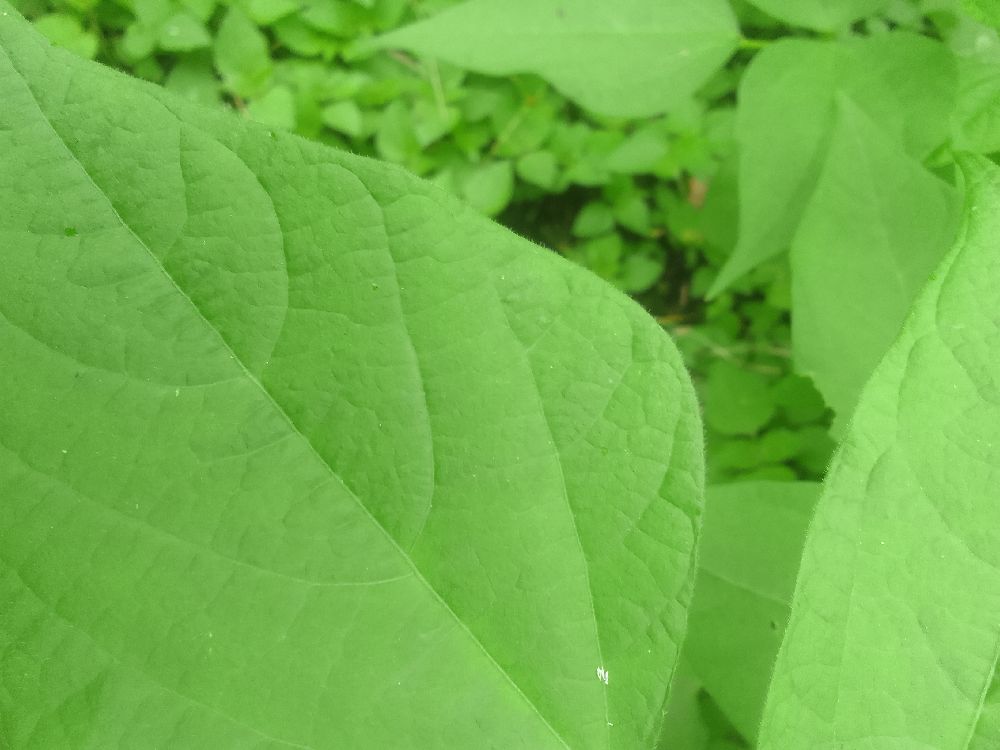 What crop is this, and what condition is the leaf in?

common bean, healthy
